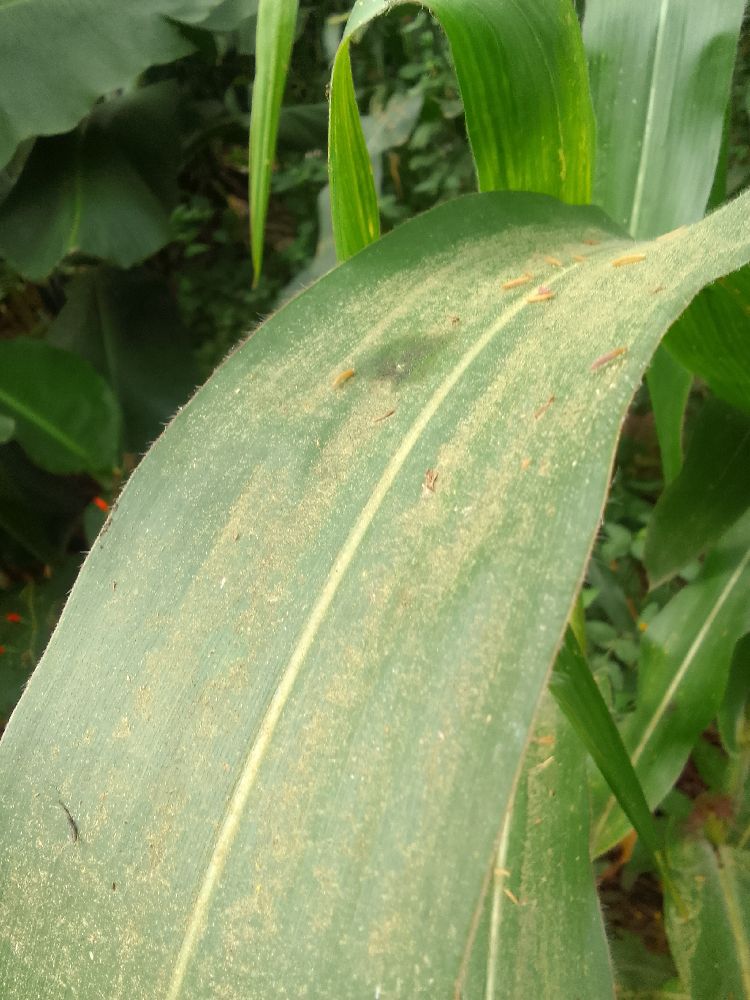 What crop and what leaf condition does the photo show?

maize, healthy
